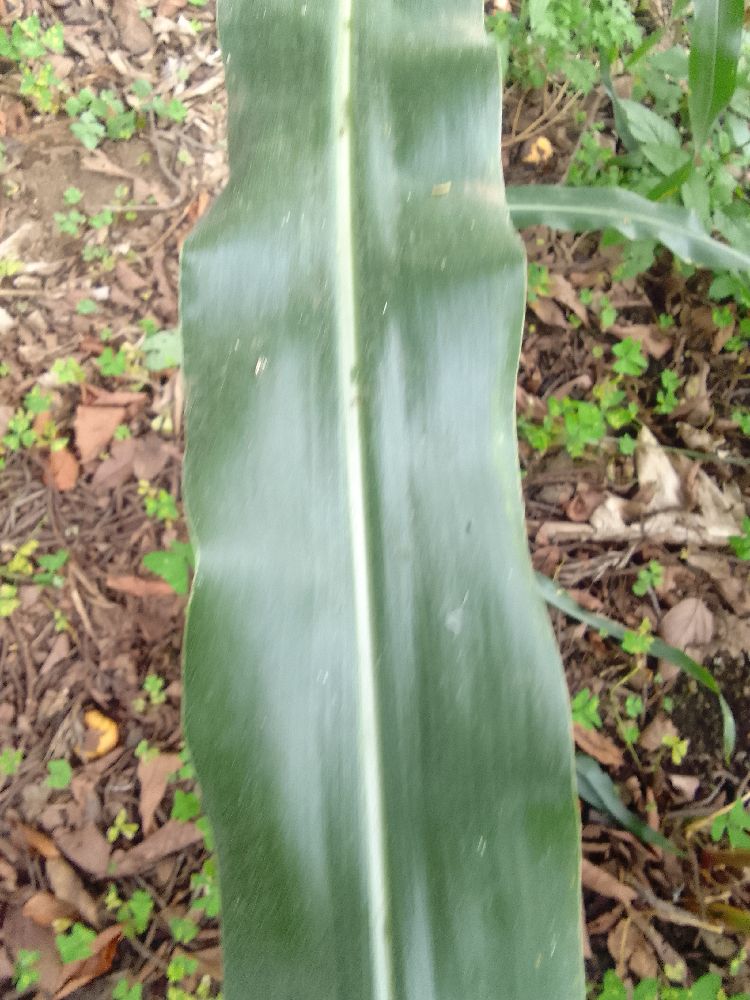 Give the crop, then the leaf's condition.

maize, healthy
